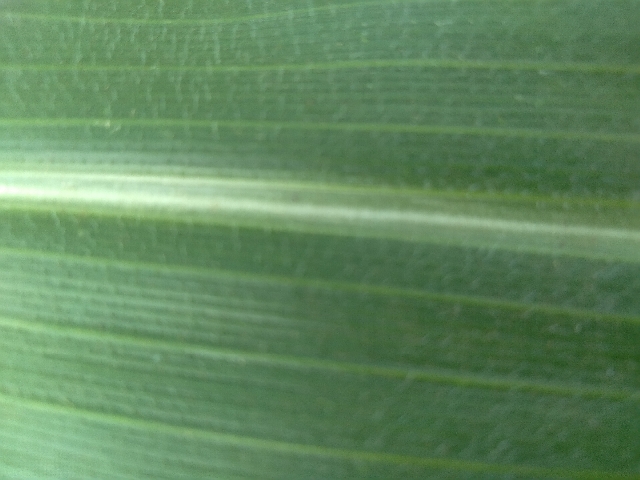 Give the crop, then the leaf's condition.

maize, healthy
